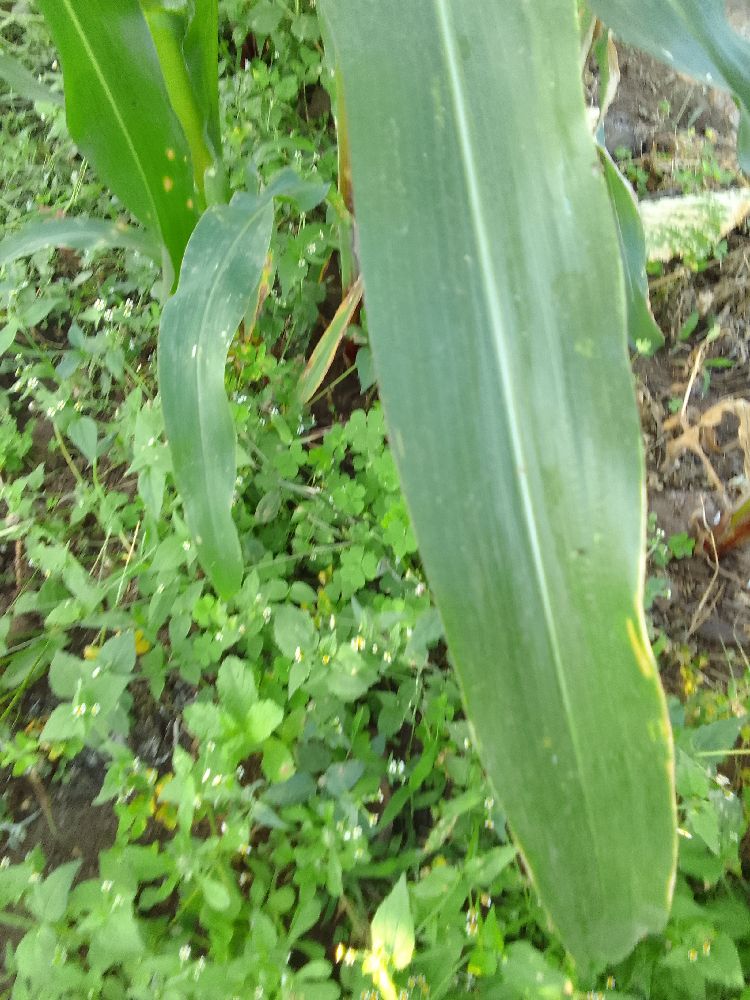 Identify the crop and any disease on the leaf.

maize, healthy
